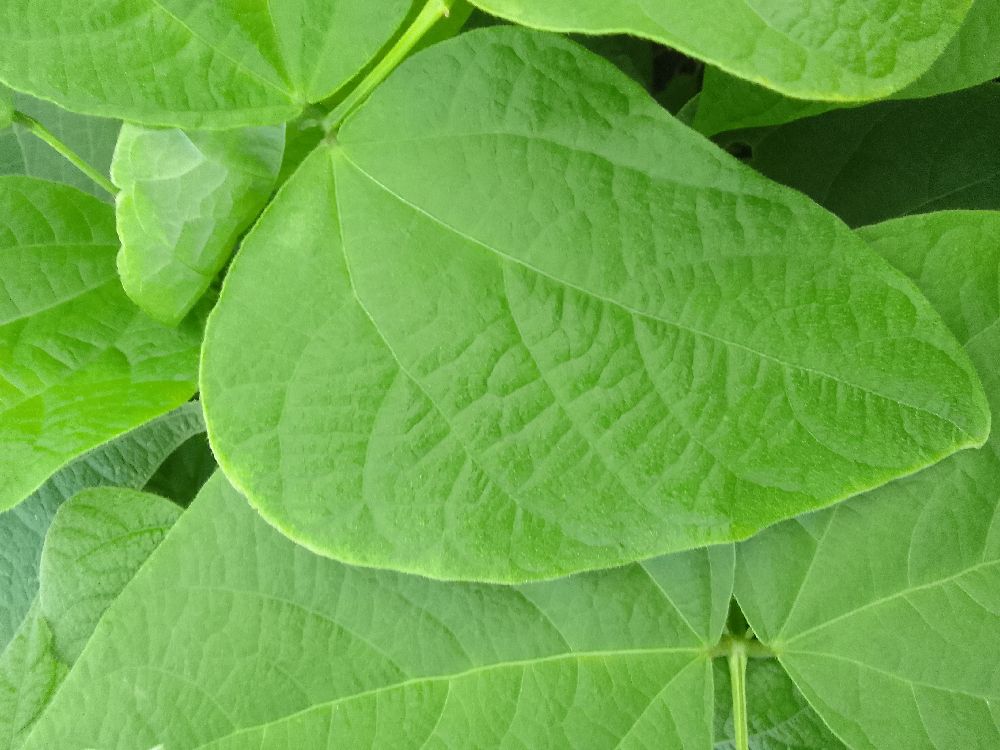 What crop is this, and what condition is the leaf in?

common bean, healthy
